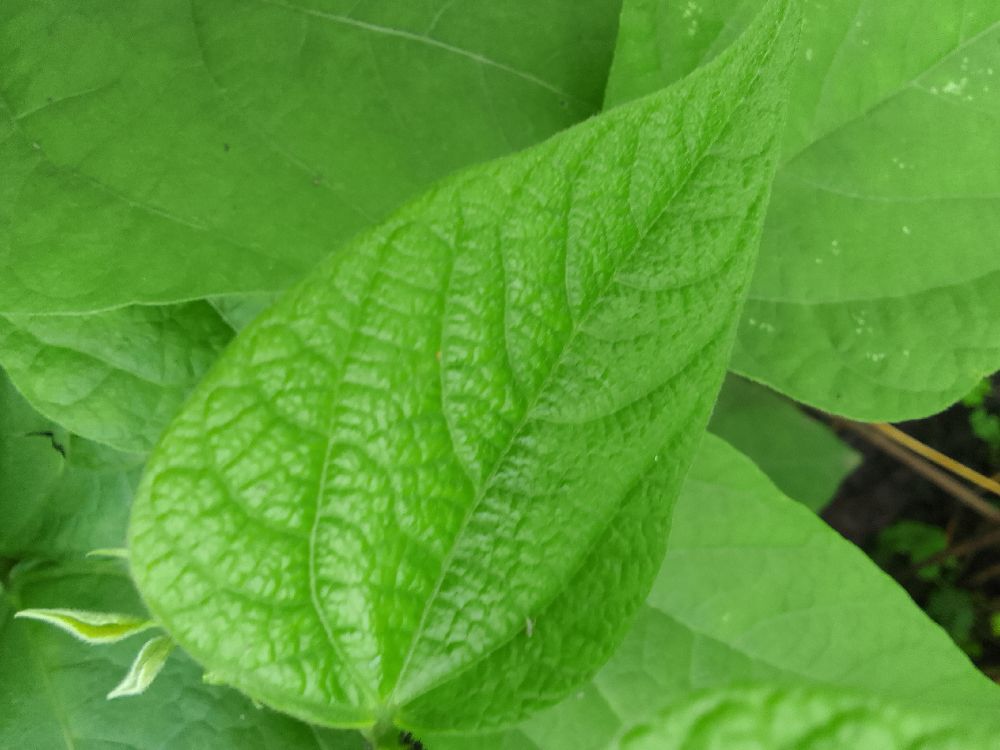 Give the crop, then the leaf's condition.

common bean, healthy
